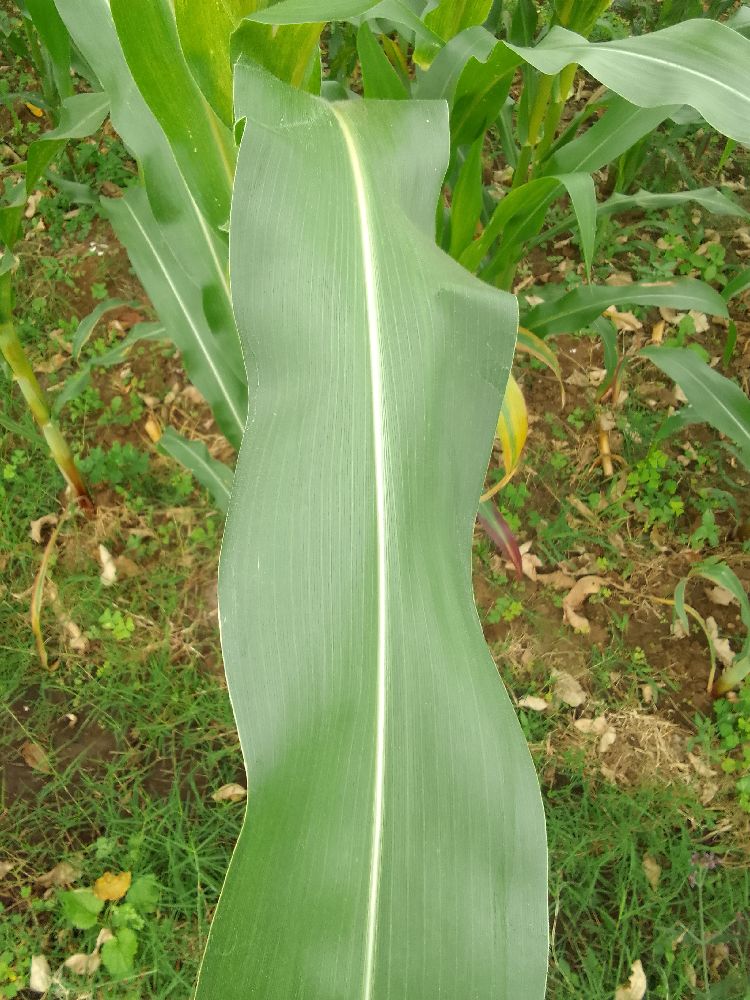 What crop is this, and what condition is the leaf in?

maize, healthy
